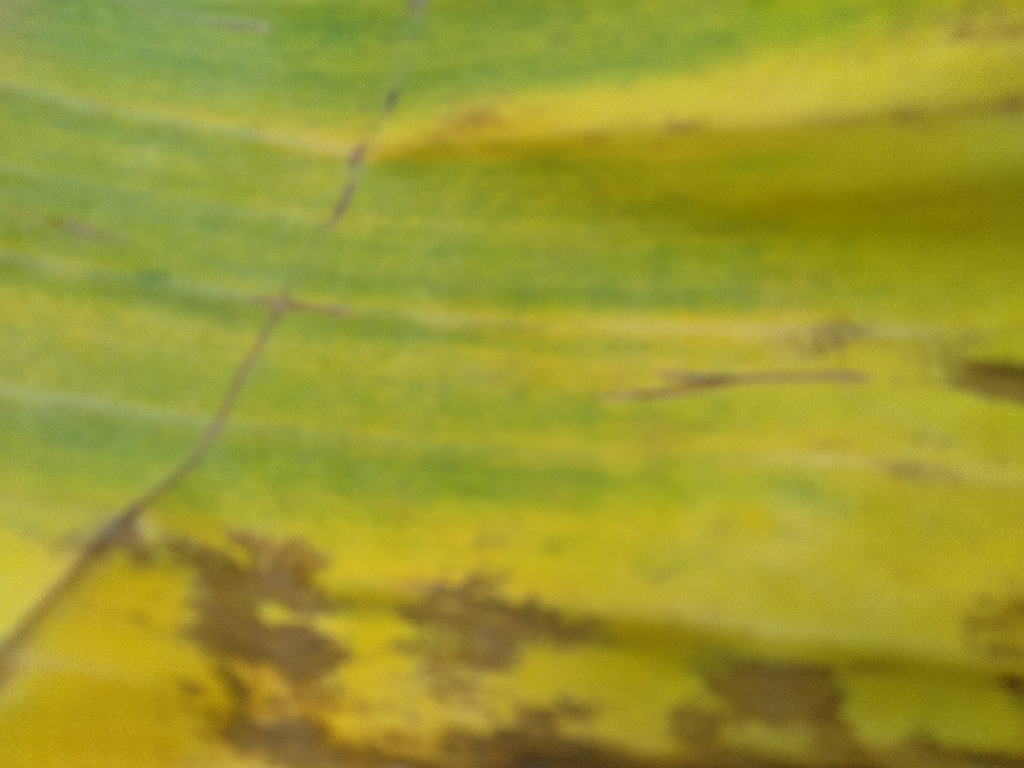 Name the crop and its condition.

banana, fusarium wilt race 1
